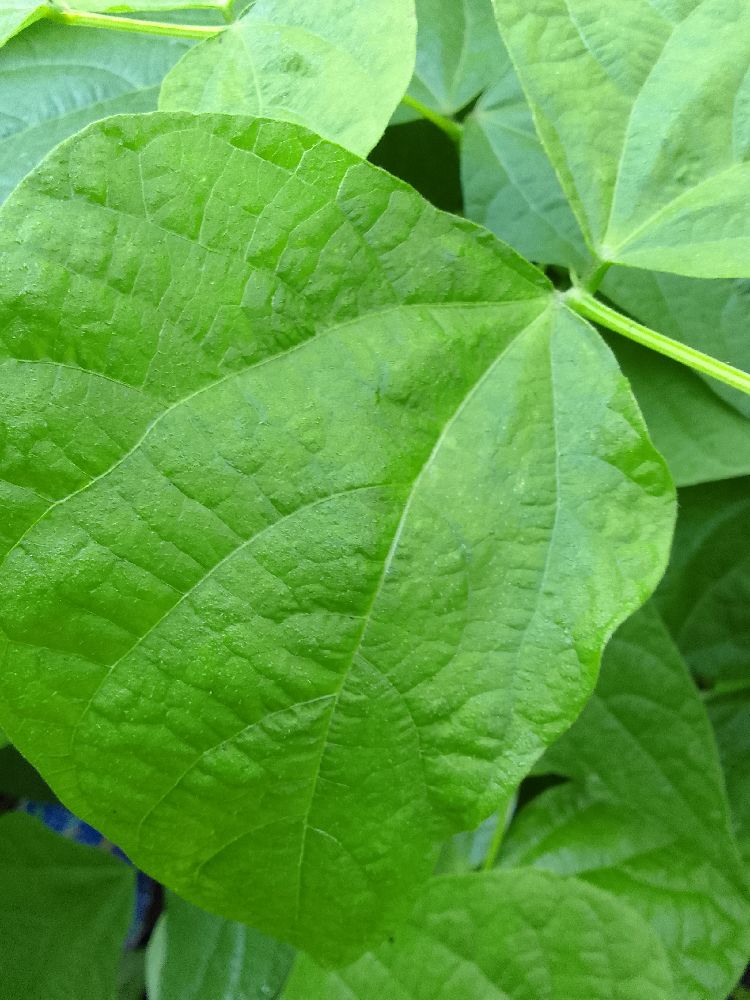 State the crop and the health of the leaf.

common bean, healthy
